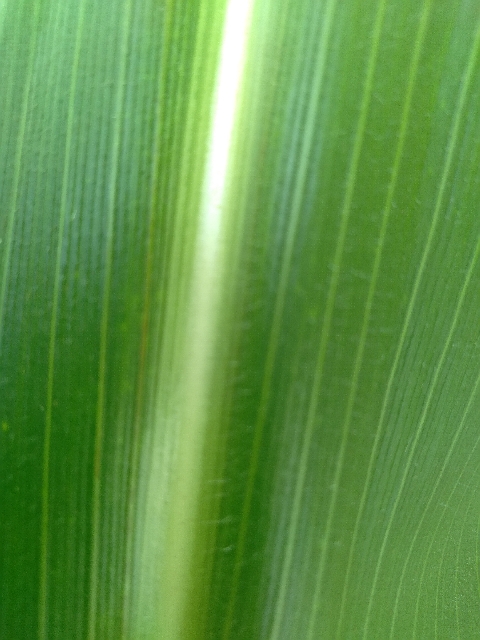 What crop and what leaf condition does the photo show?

maize, healthy
